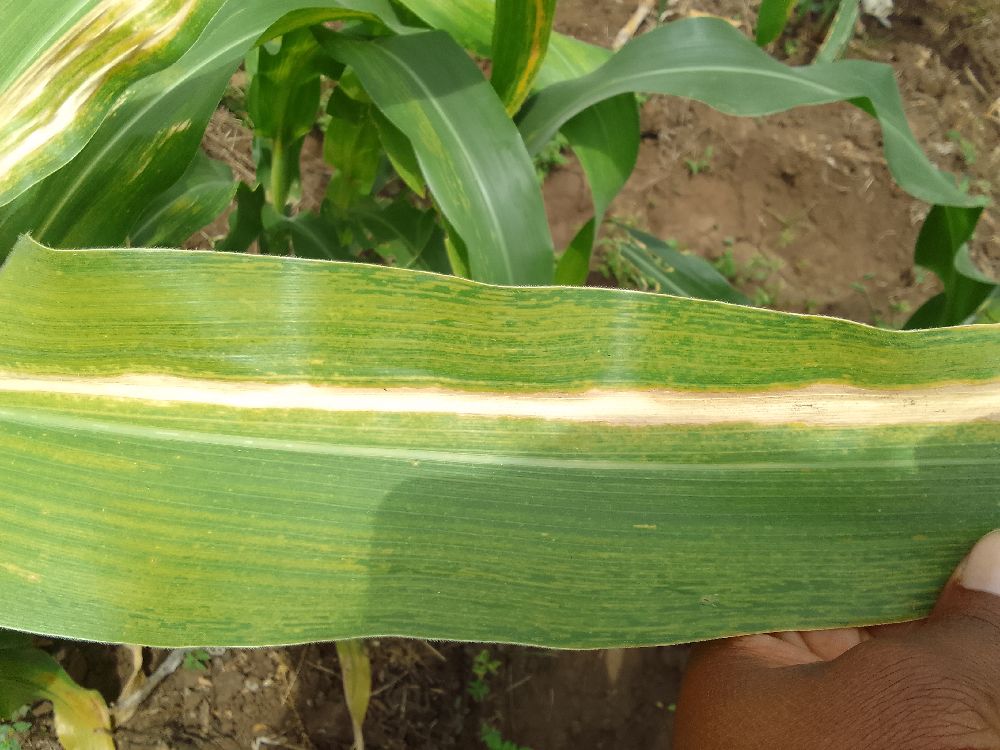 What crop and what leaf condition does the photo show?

maize, maize lethal necrosis
